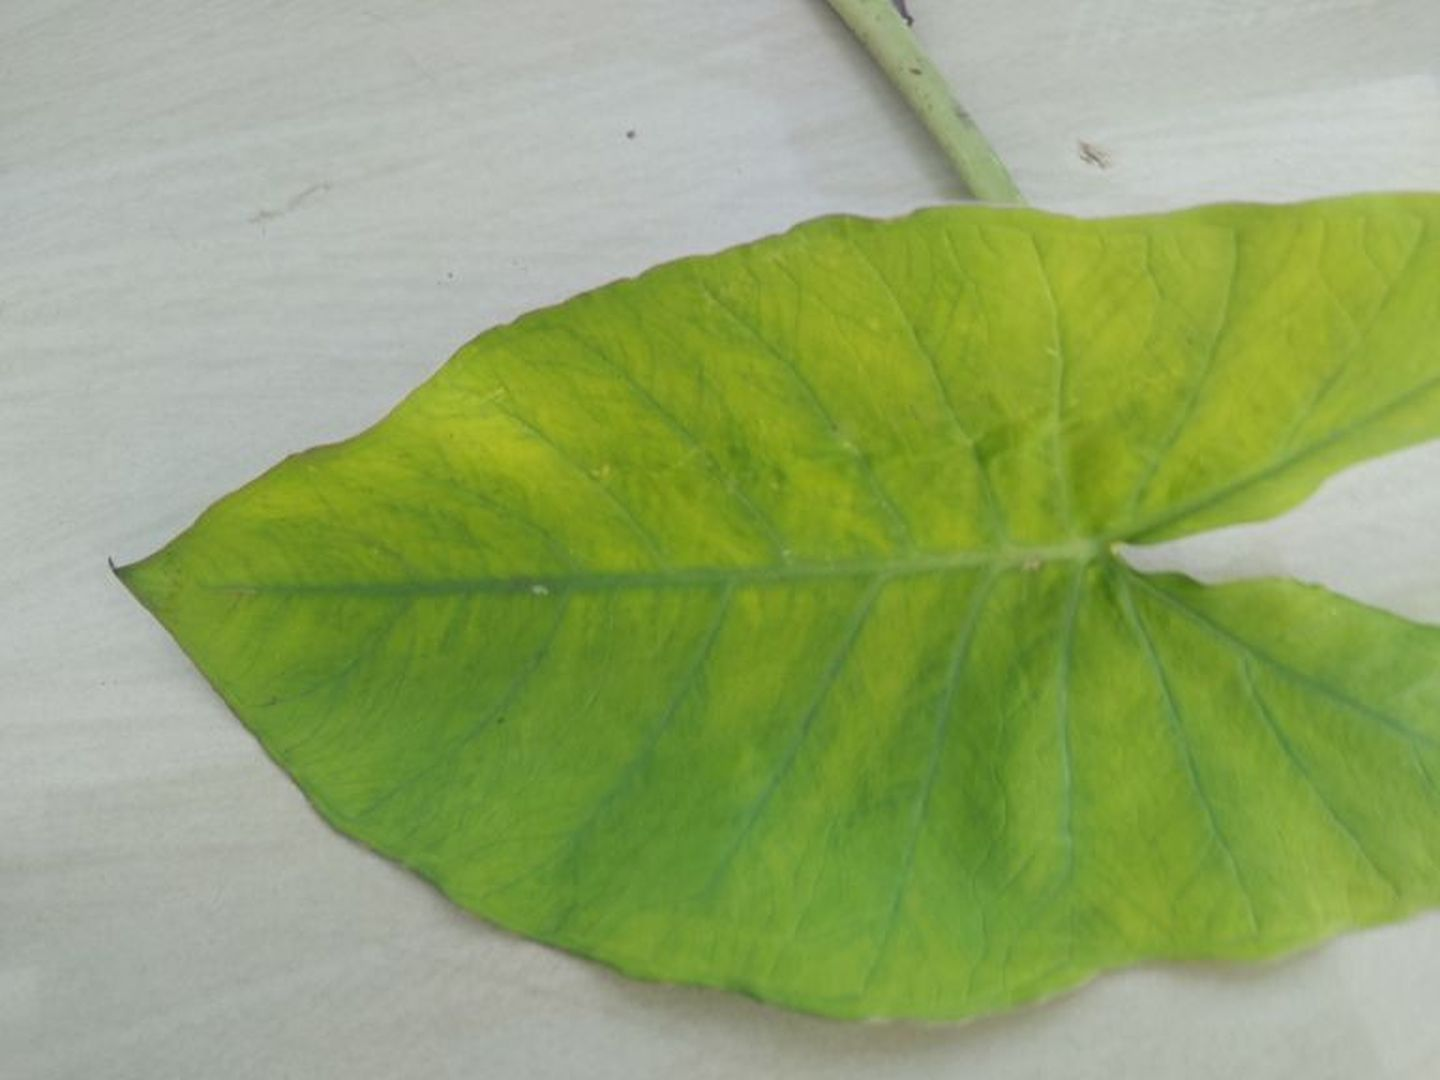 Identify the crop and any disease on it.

taro, mosaic
